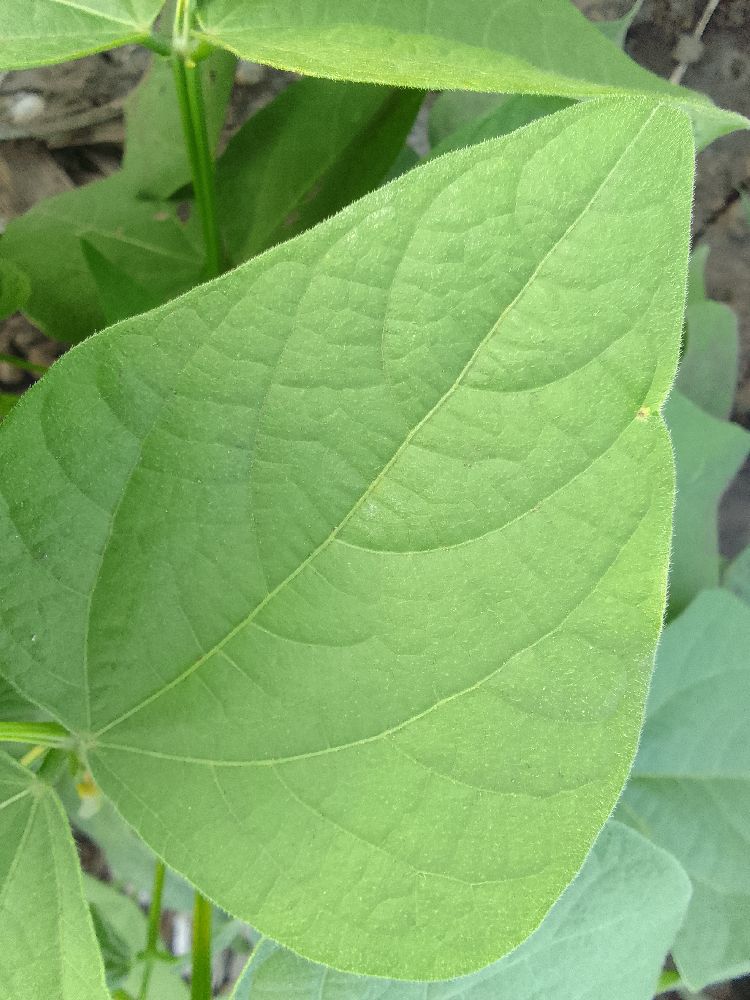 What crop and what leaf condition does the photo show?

common bean, healthy
